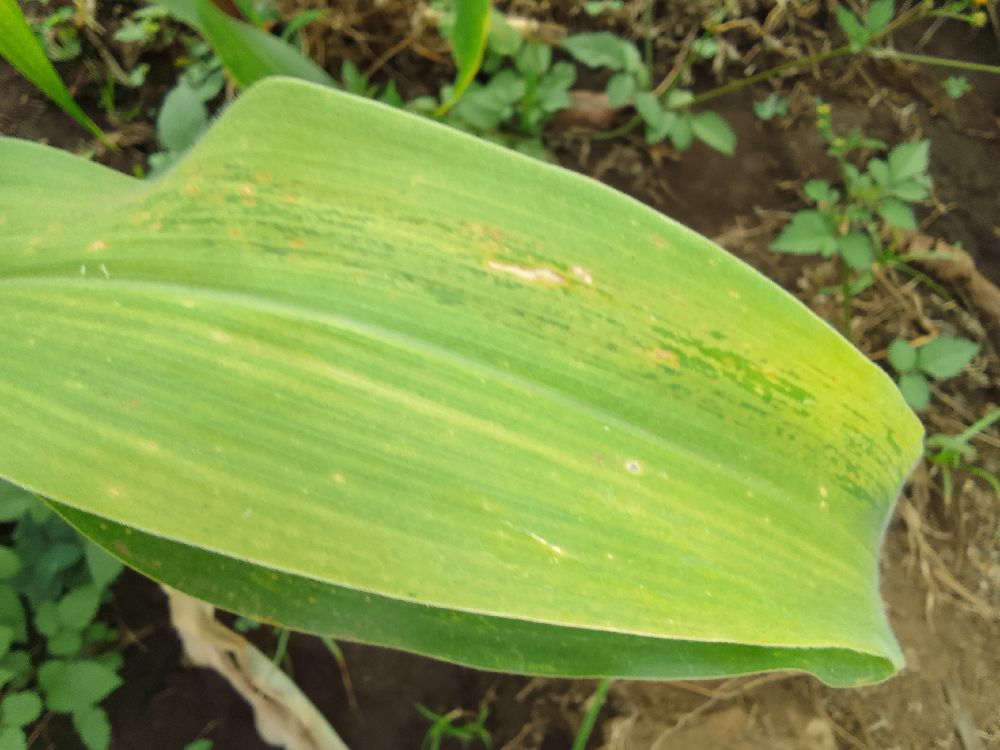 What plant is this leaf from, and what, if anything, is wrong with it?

maize, maize lethal necrosis
